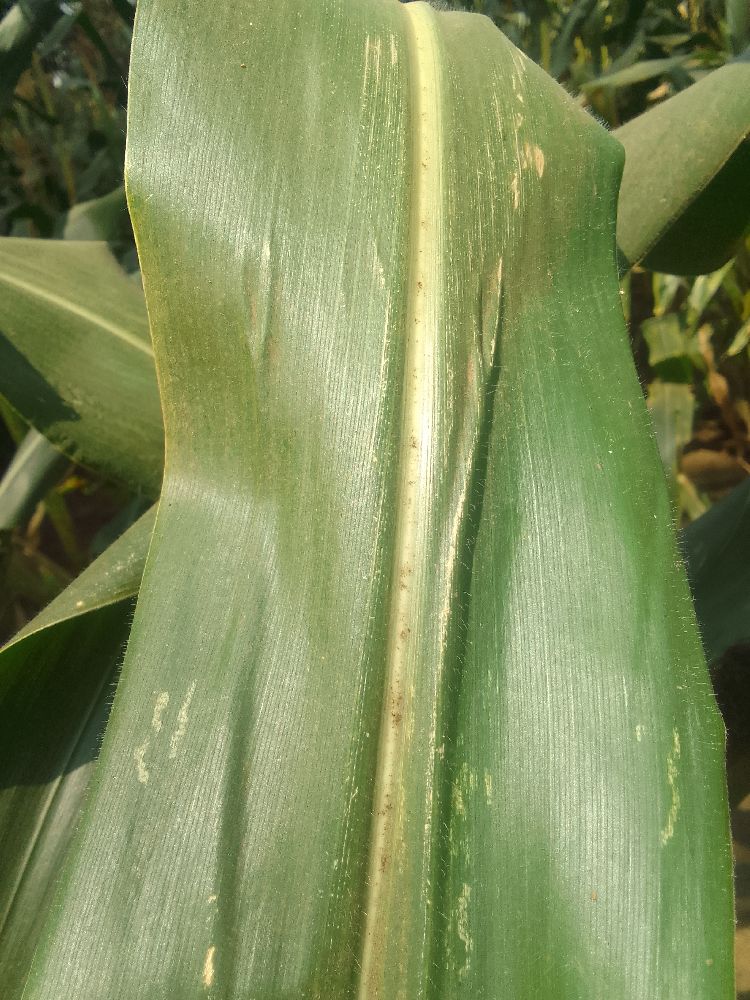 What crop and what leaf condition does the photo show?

maize, healthy
